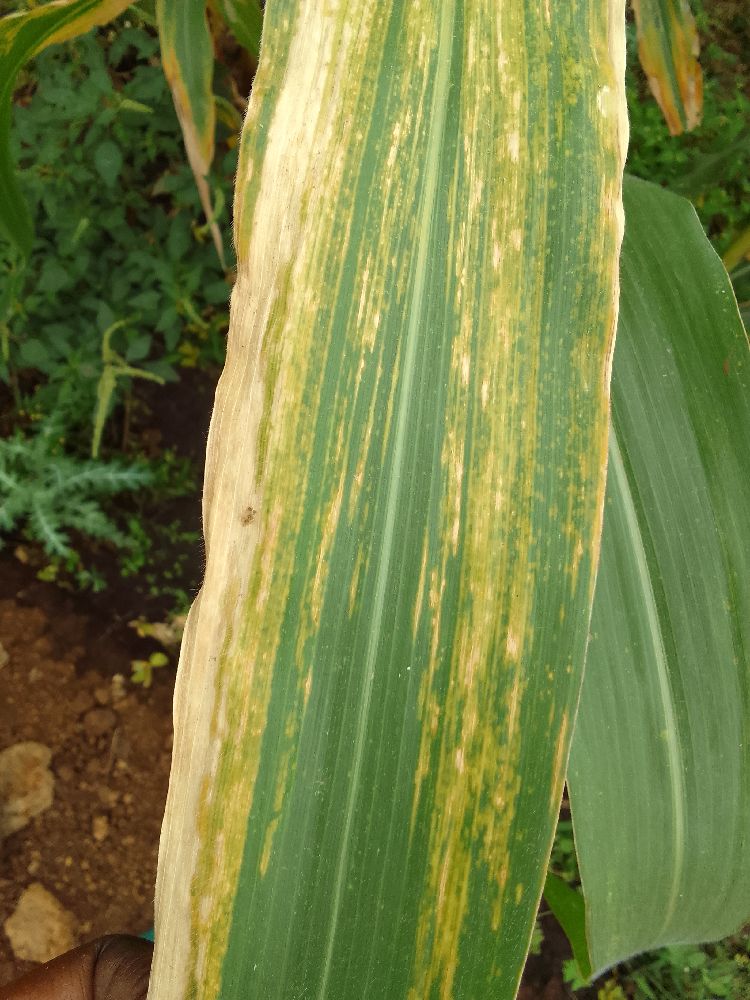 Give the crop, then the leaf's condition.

maize, maize lethal necrosis
